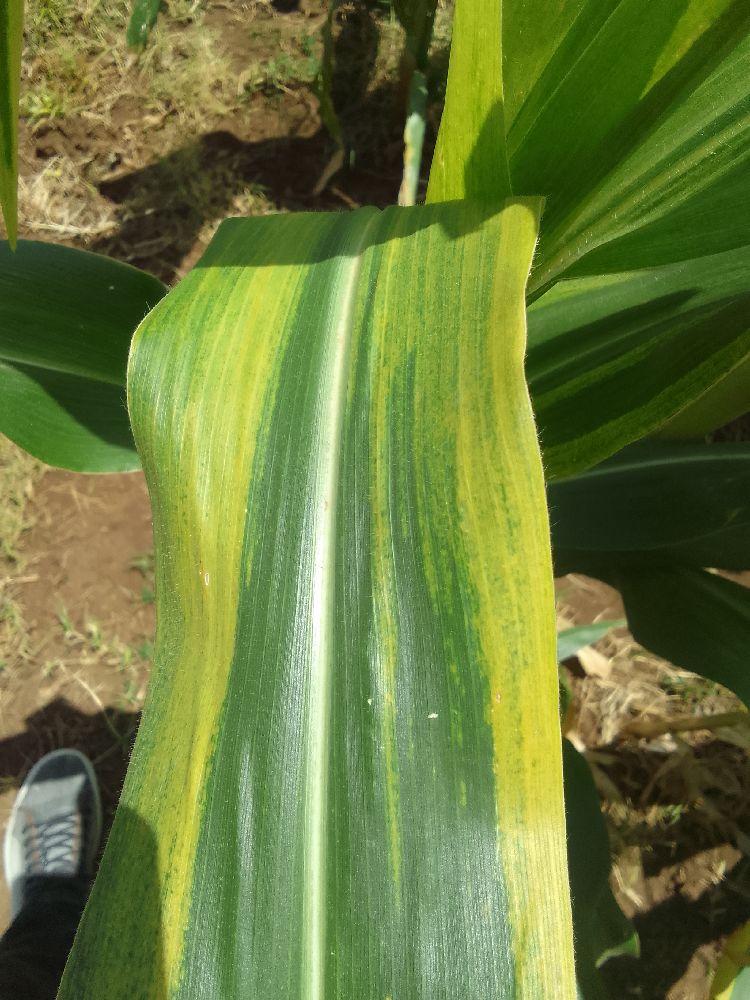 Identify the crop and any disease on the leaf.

maize, maize lethal necrosis
